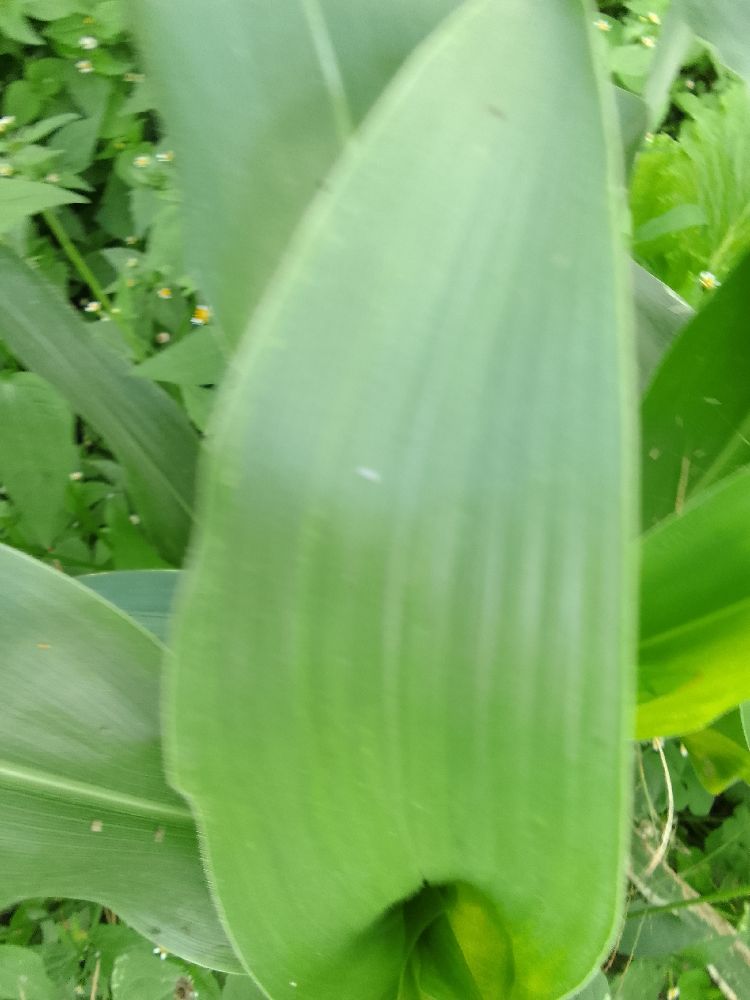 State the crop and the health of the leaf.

maize, healthy
